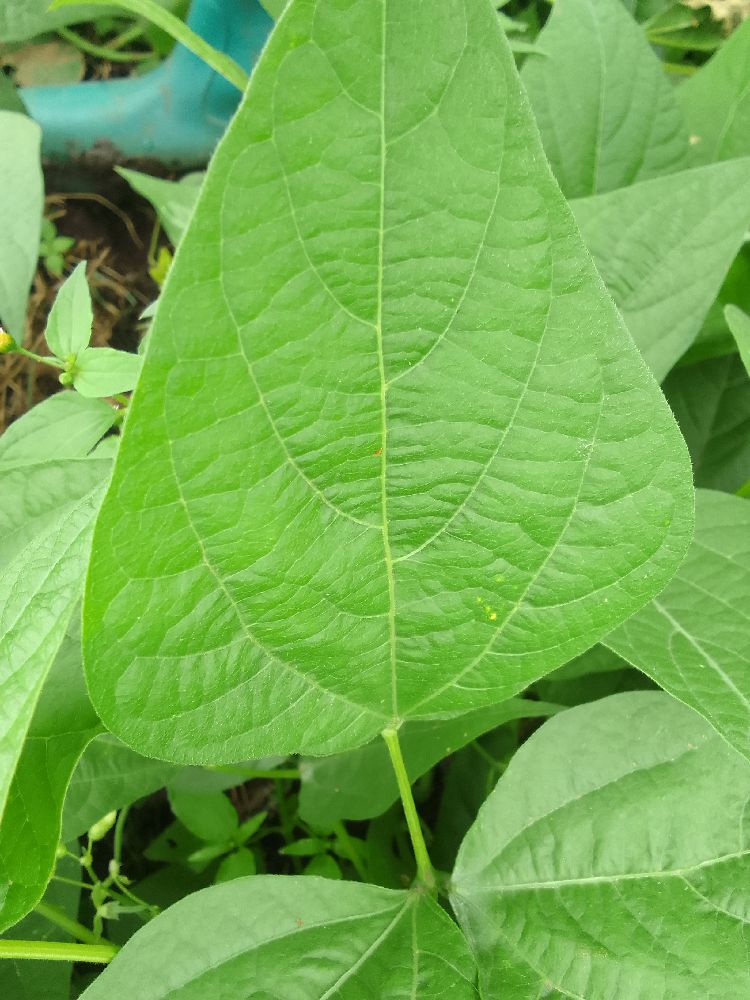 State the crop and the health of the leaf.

common bean, healthy
